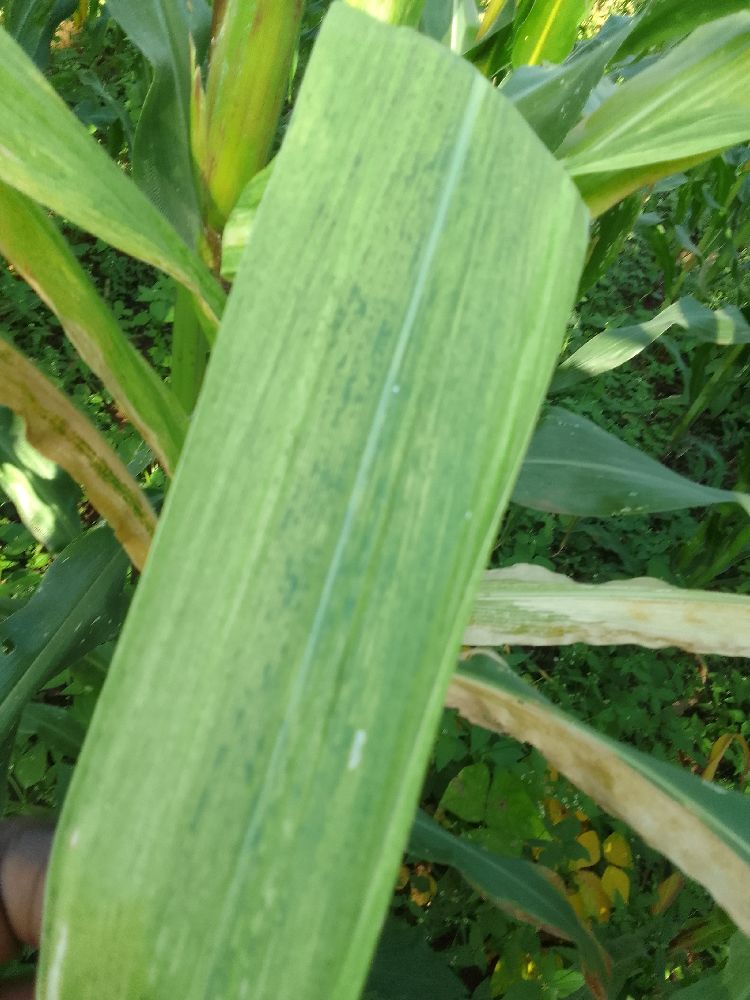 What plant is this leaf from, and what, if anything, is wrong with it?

maize, maize lethal necrosis
